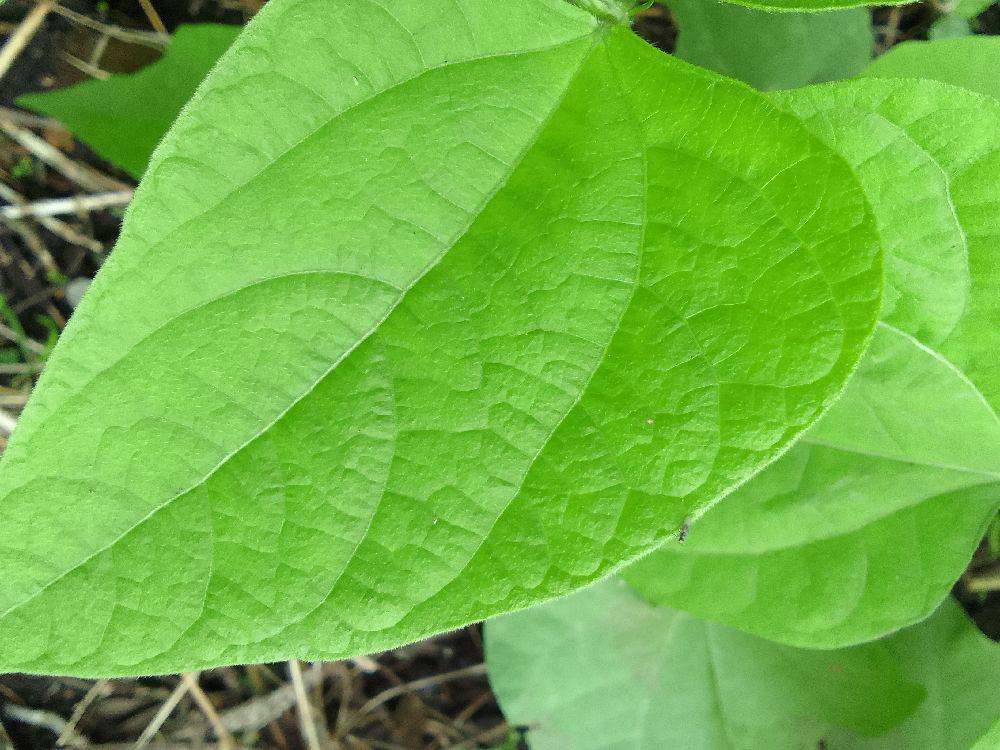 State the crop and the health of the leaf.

common bean, healthy
